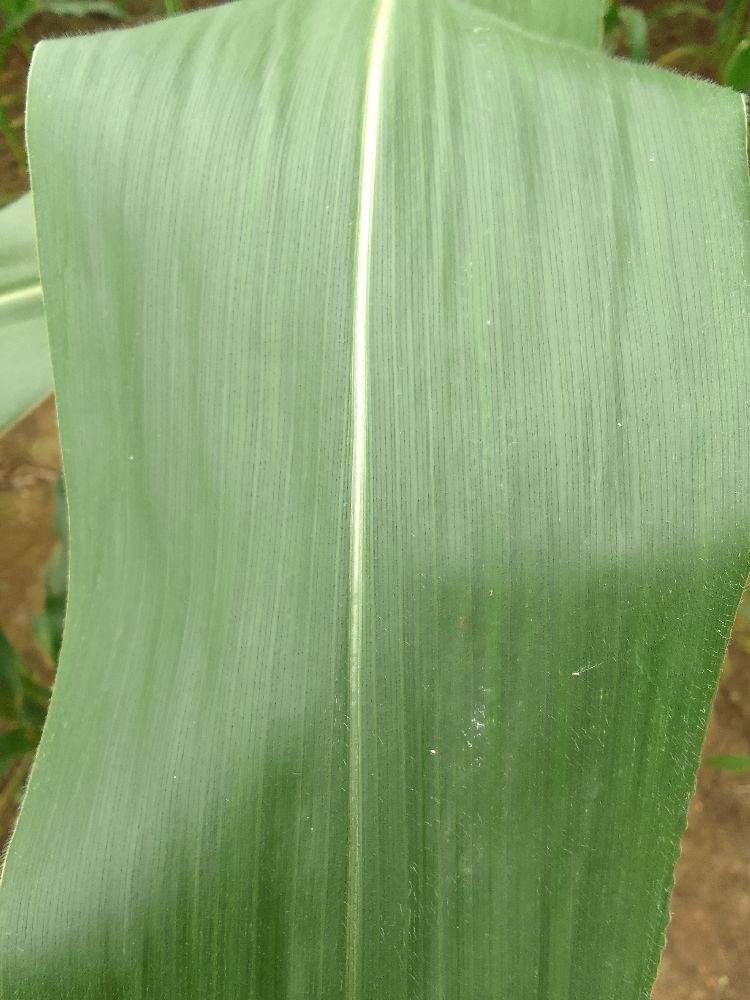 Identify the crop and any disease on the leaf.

maize, healthy
